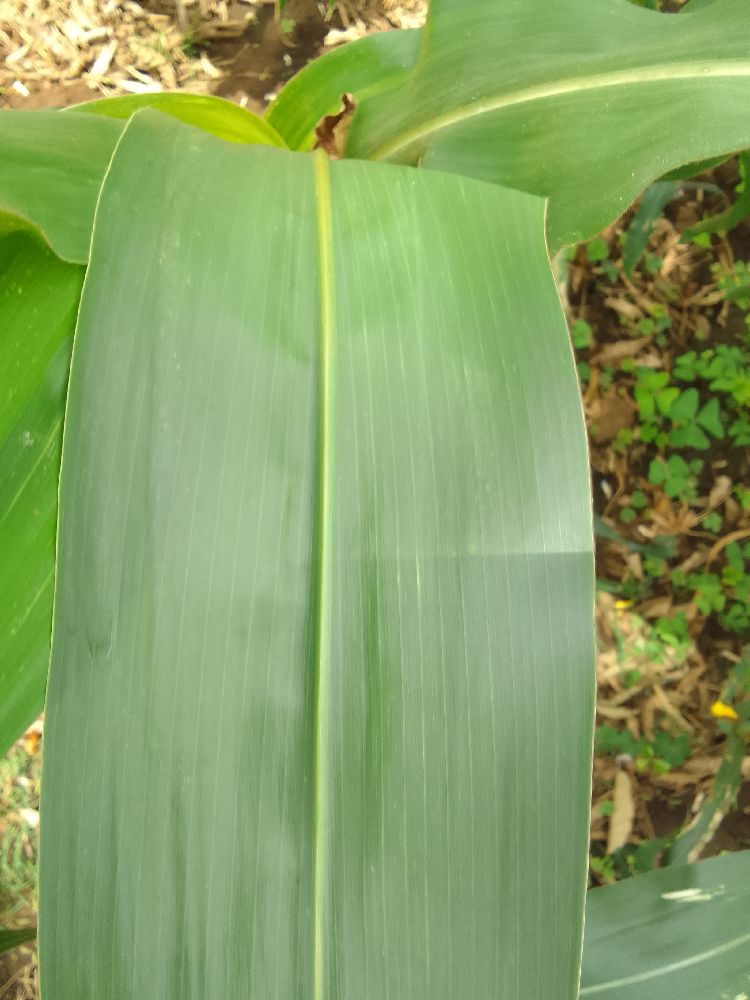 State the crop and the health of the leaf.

maize, healthy
